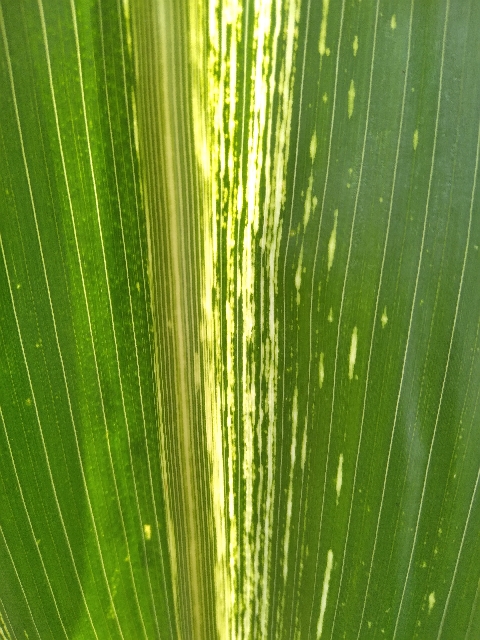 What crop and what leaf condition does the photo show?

maize, maize streak virus
